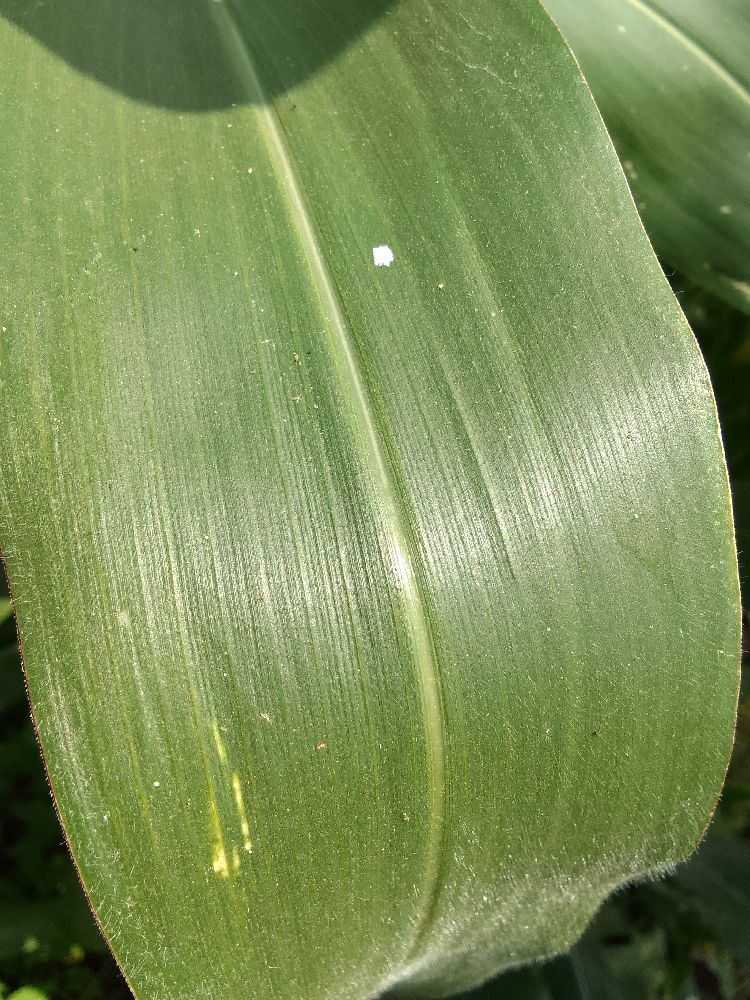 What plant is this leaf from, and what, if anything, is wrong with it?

maize, healthy
